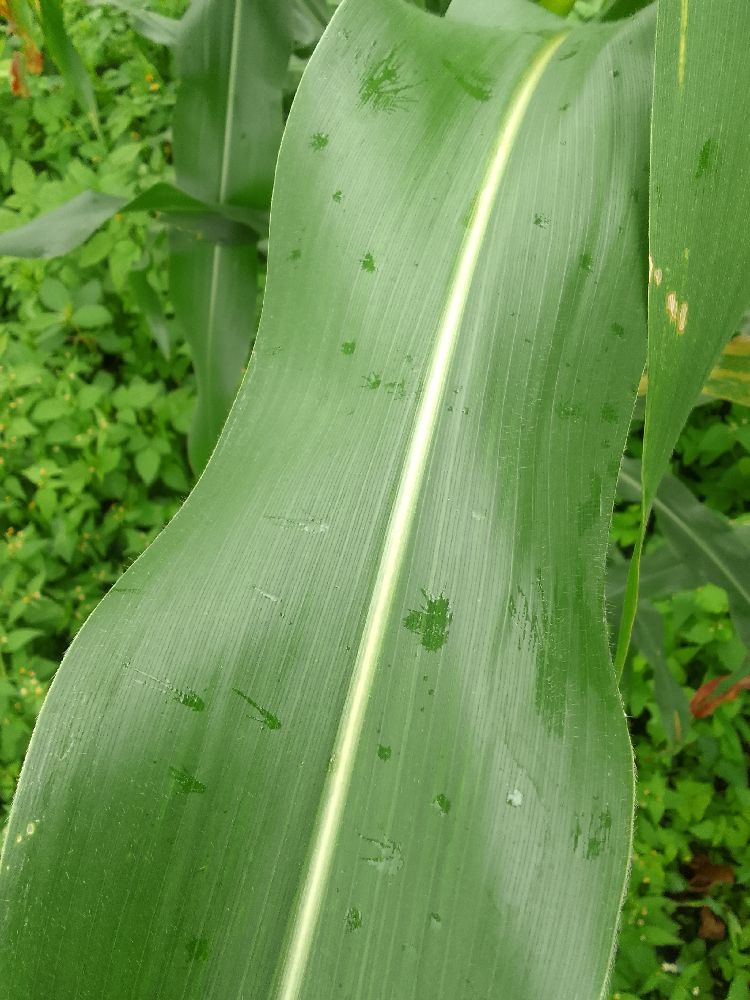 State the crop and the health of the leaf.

maize, healthy
